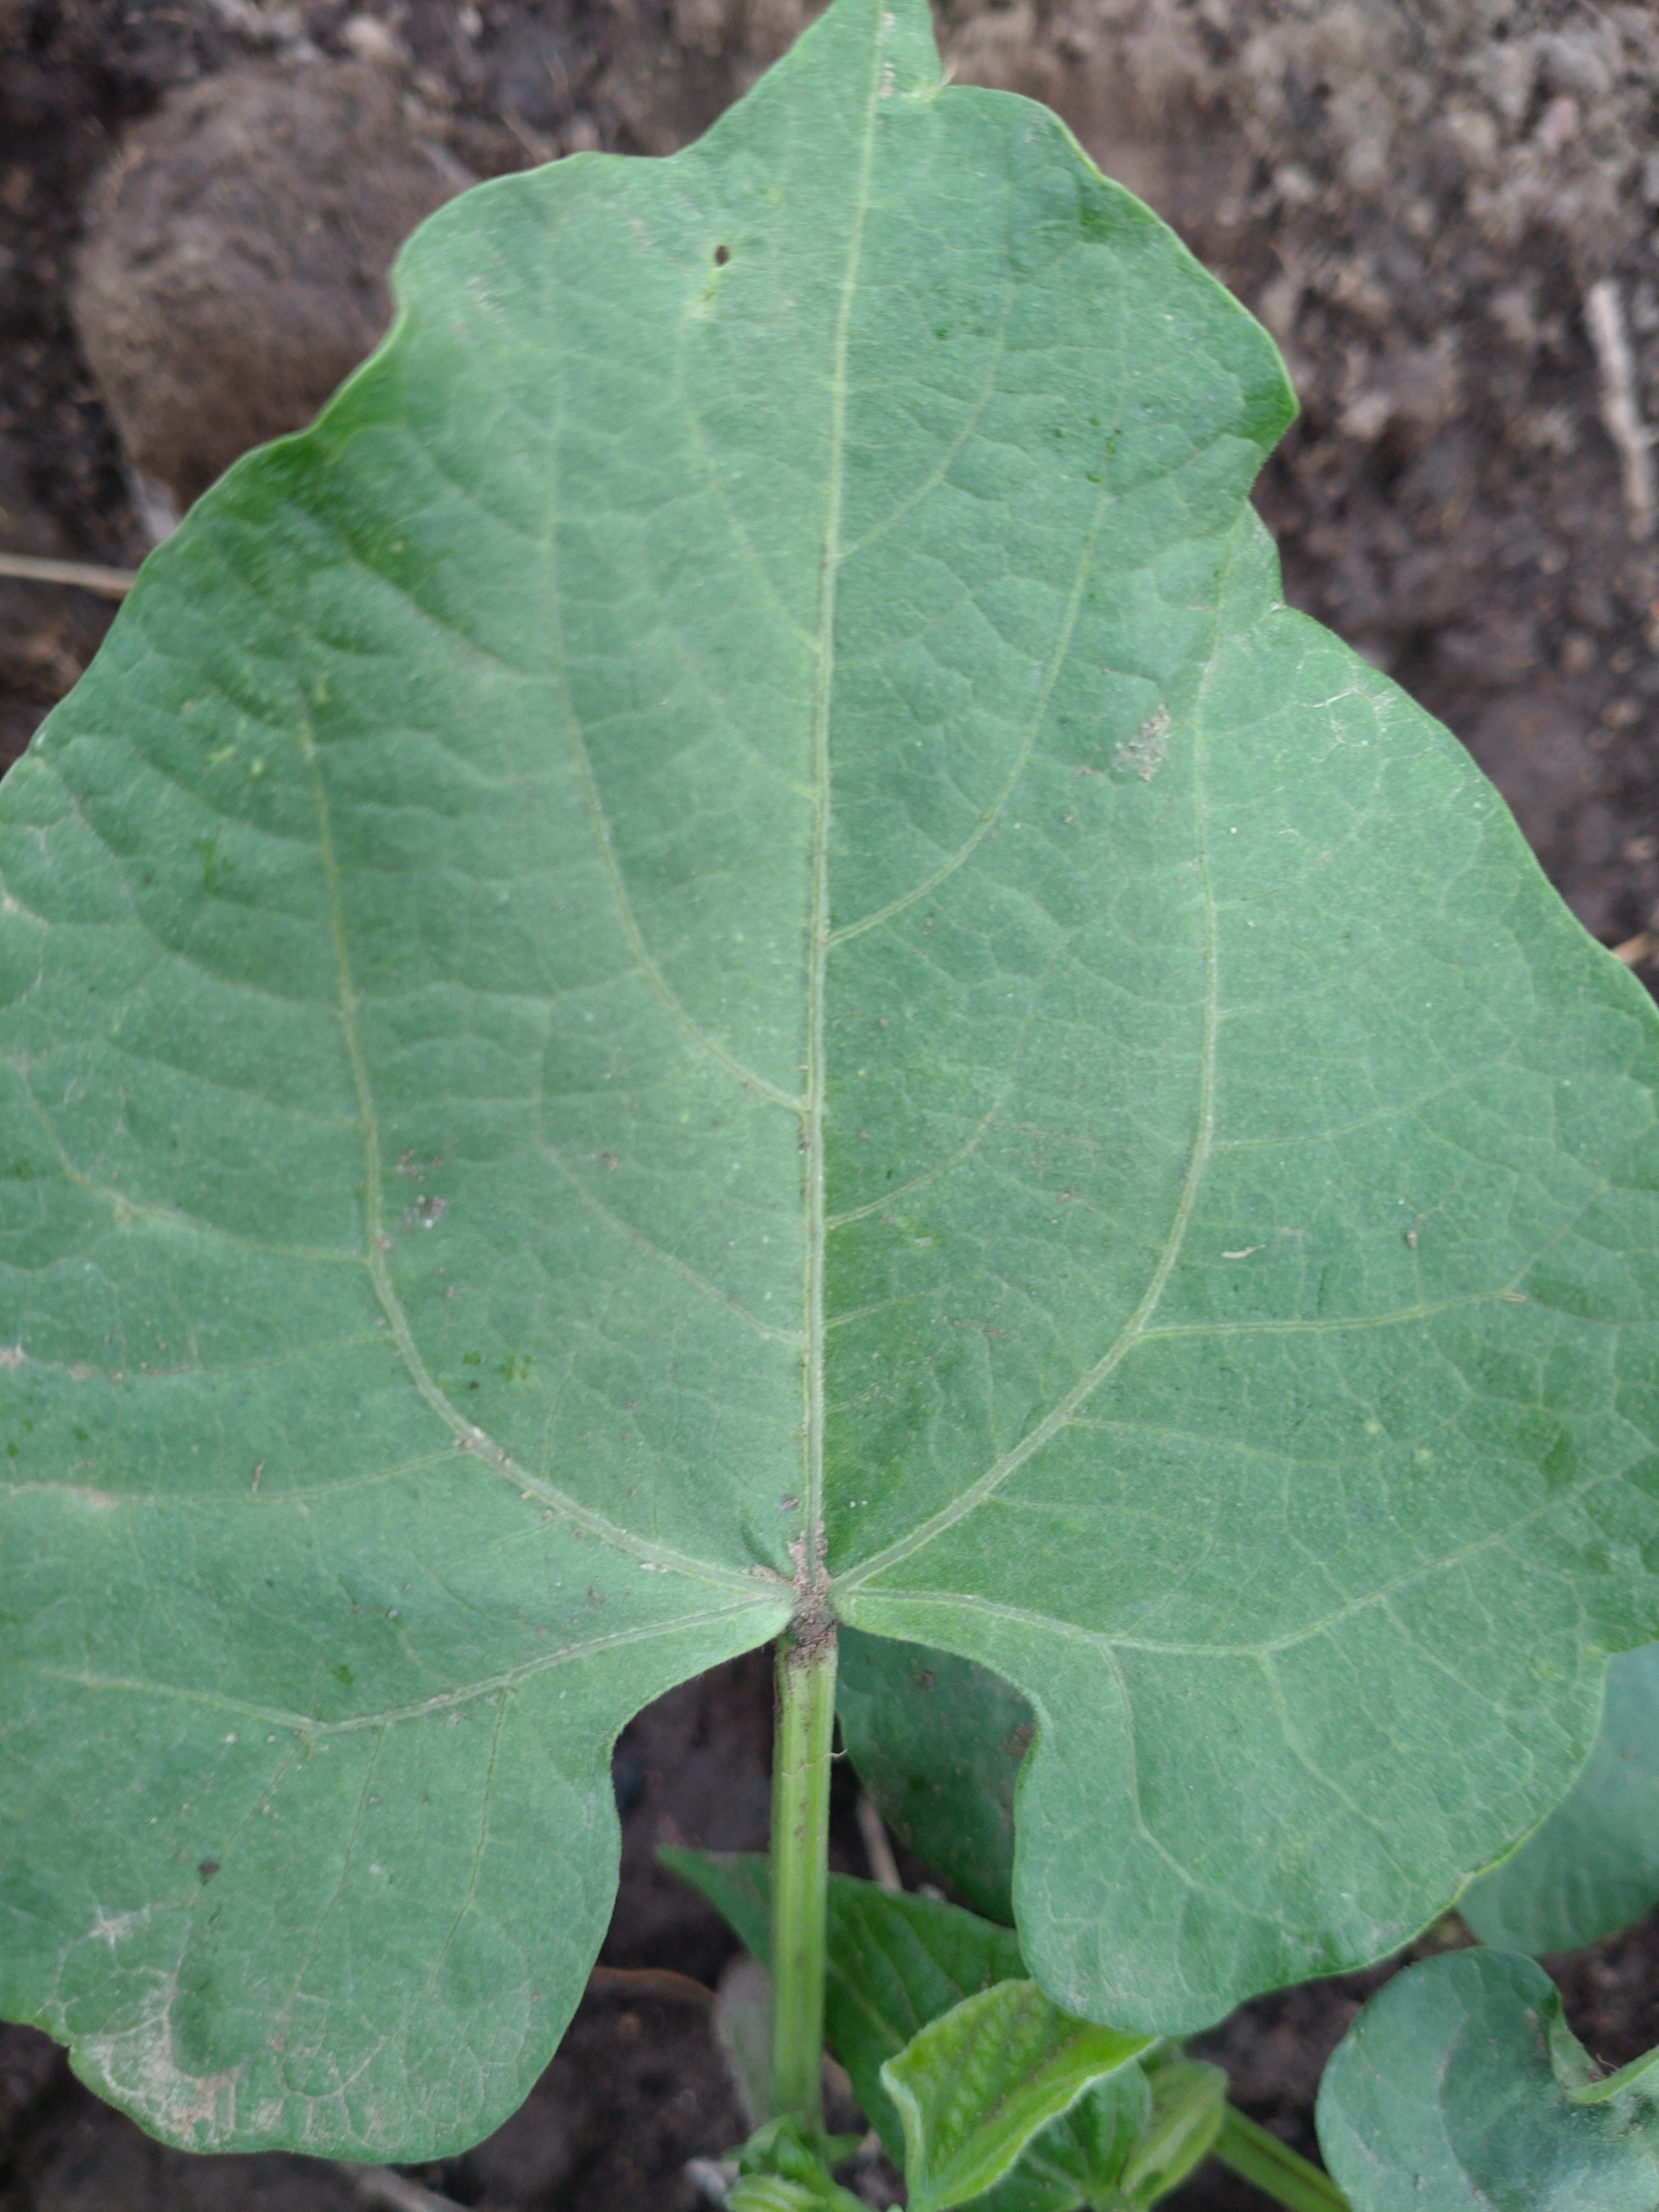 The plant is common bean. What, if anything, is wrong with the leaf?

healthy
